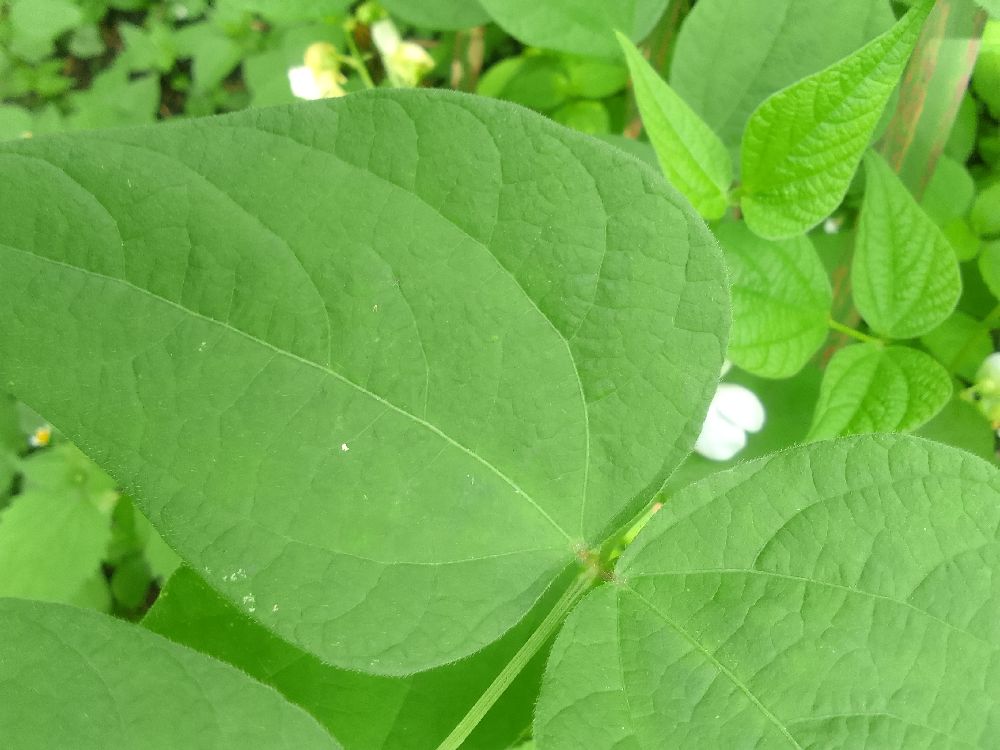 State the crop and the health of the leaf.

common bean, healthy
